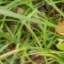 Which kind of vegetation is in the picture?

grass
